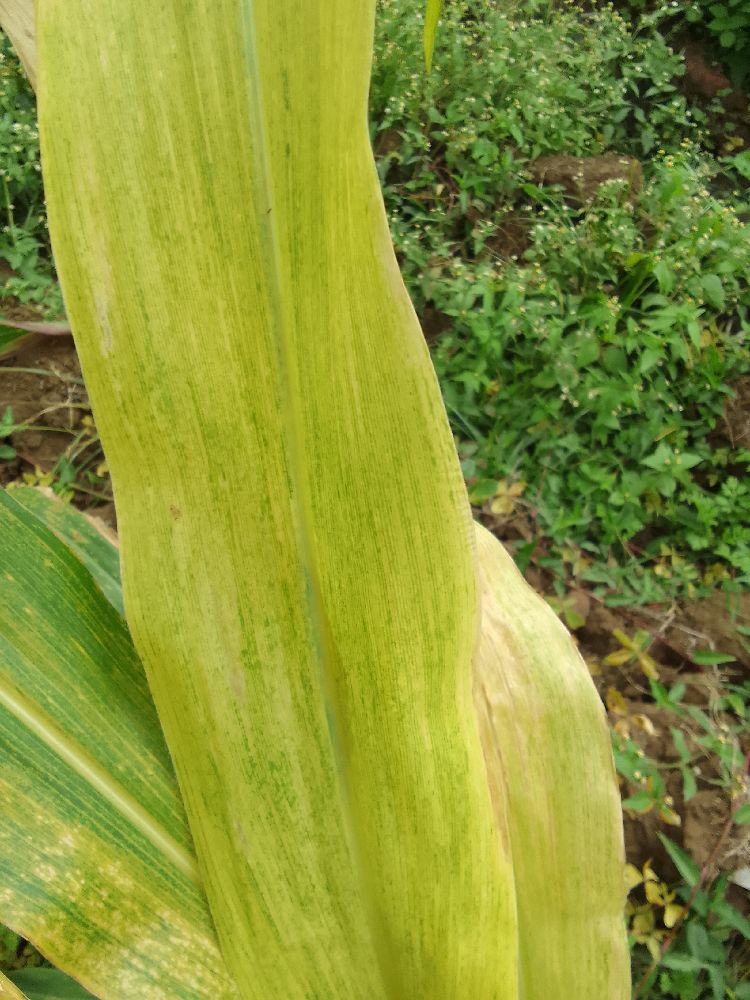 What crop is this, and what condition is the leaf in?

maize, maize lethal necrosis
